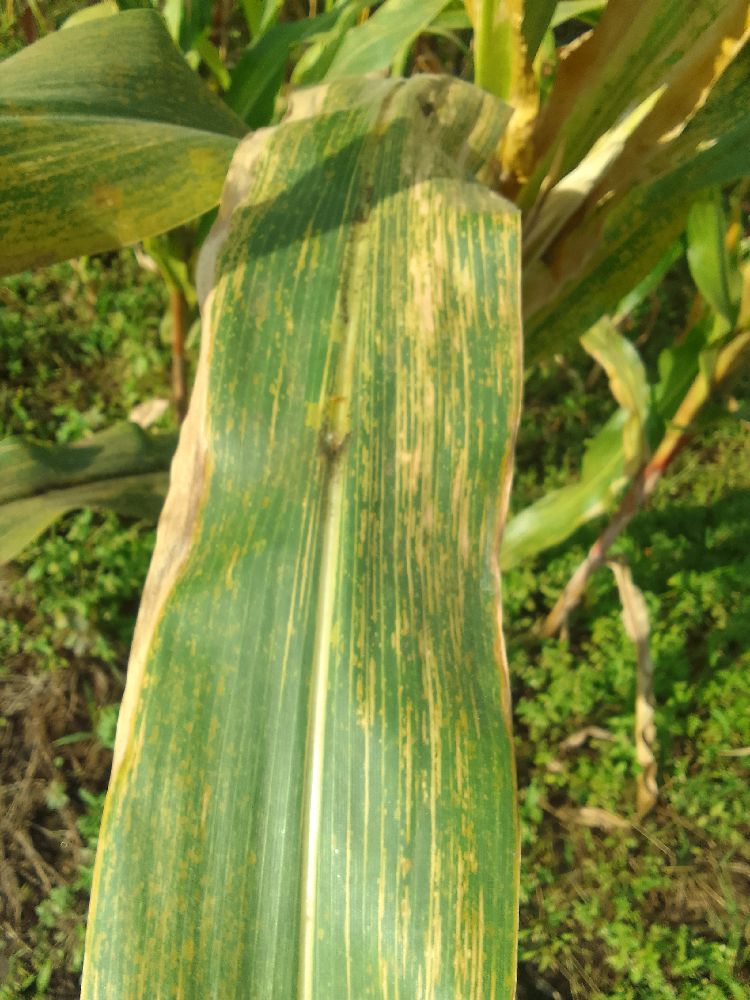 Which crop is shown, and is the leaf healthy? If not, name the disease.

maize, maize lethal necrosis
